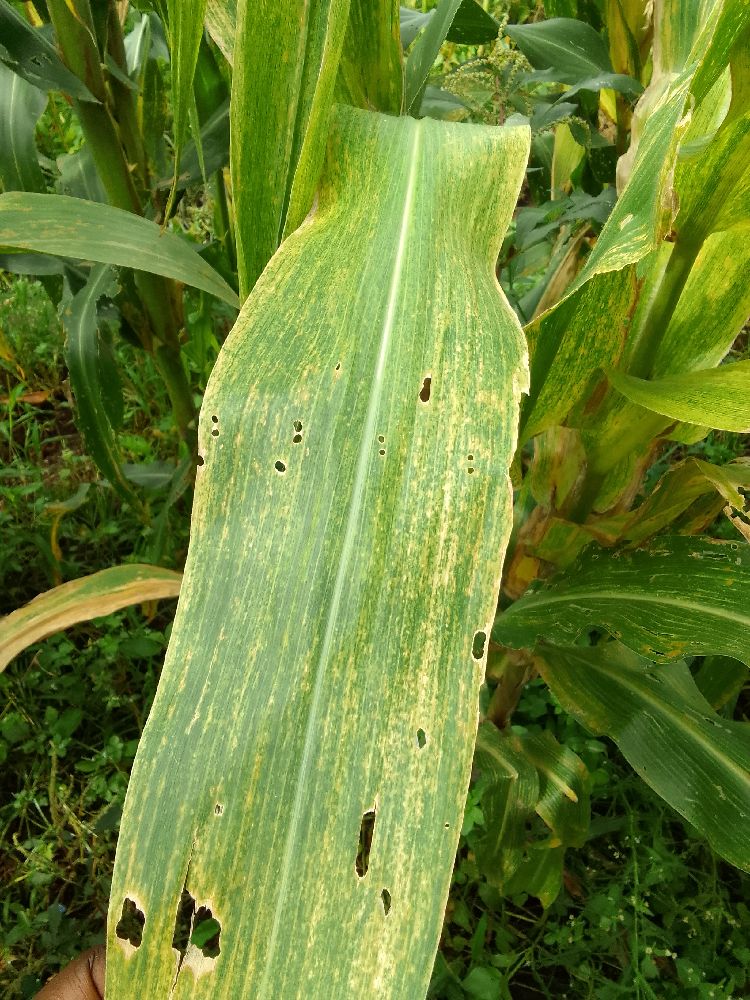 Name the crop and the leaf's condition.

maize, maize lethal necrosis
